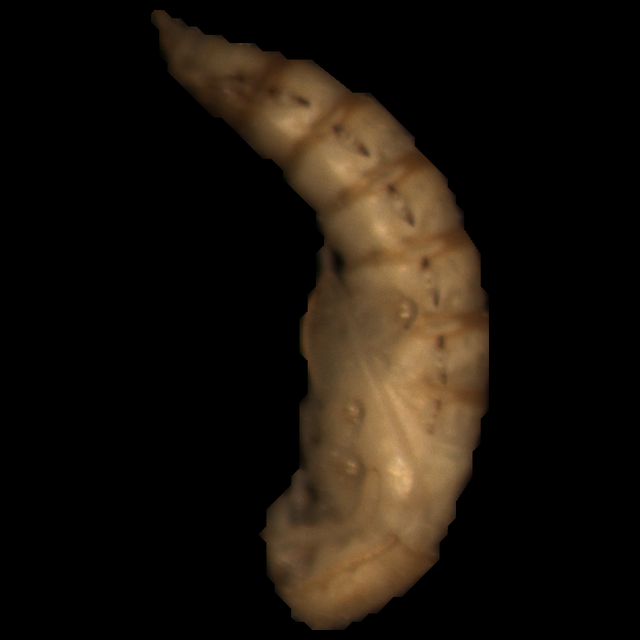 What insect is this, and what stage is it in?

mealworm pupa
